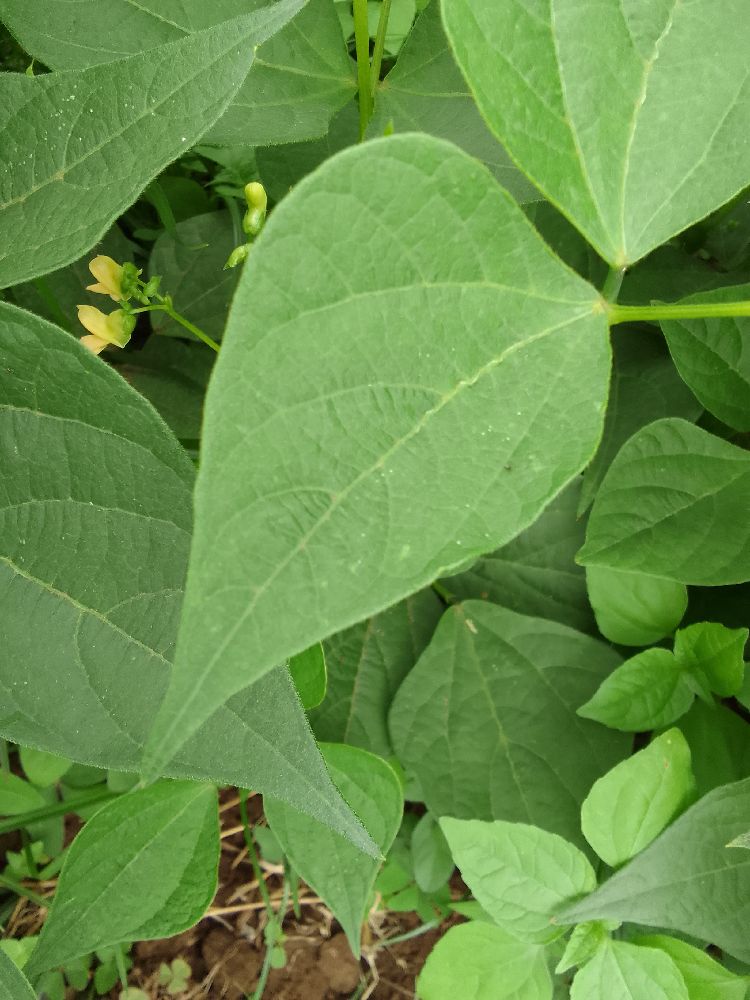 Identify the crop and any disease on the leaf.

common bean, healthy
